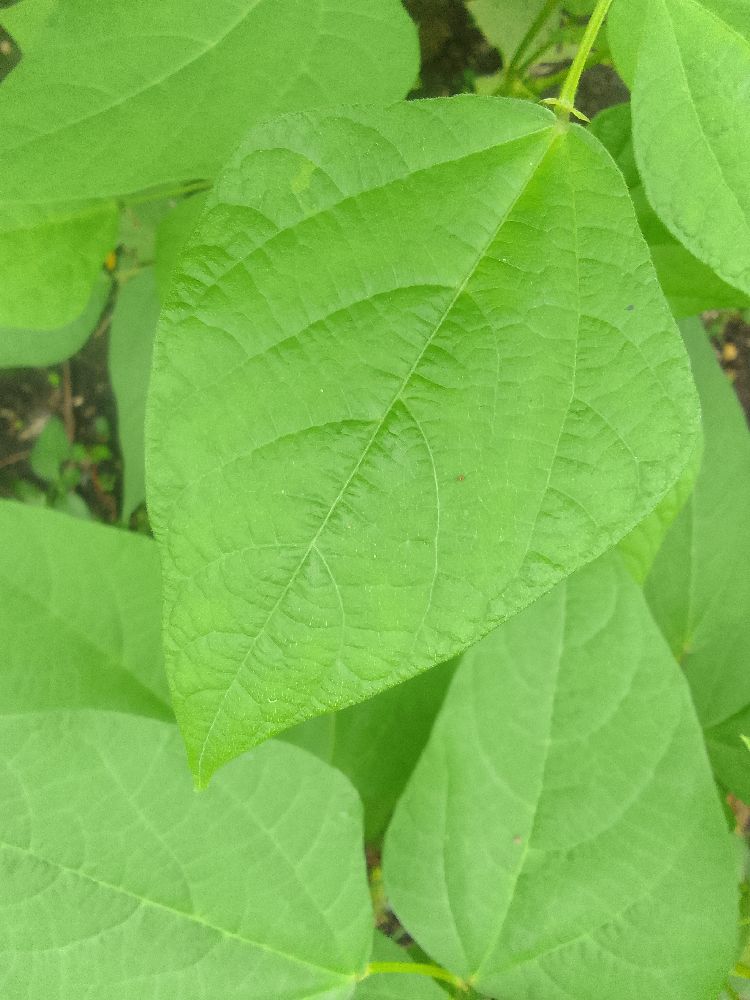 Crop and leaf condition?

common bean, healthy
